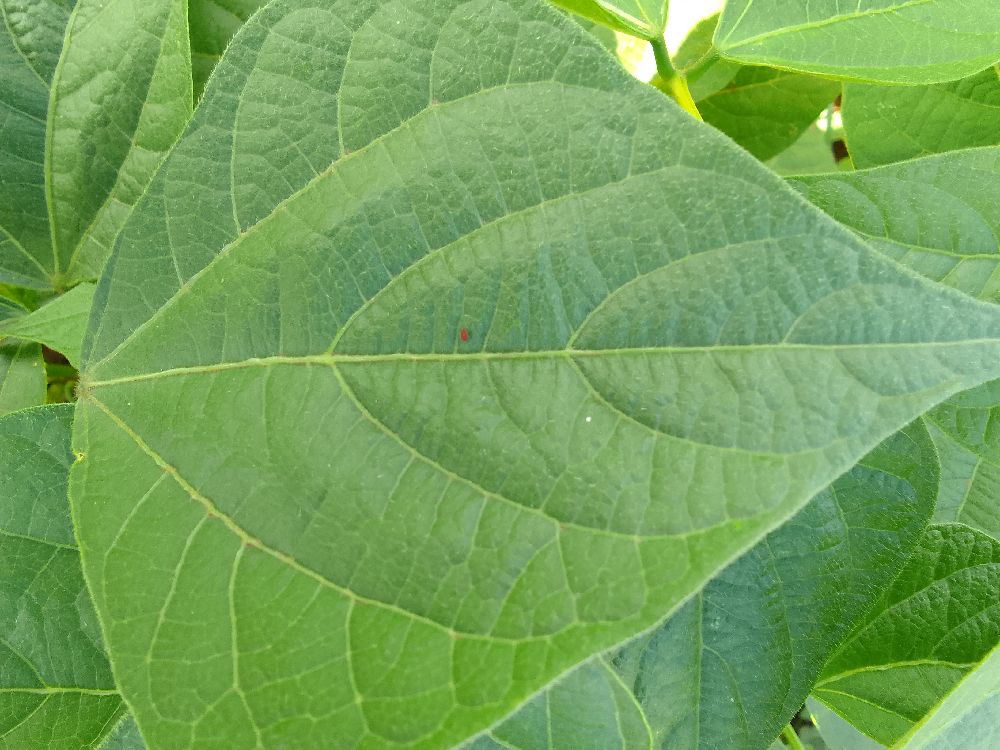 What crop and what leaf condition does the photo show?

common bean, healthy
